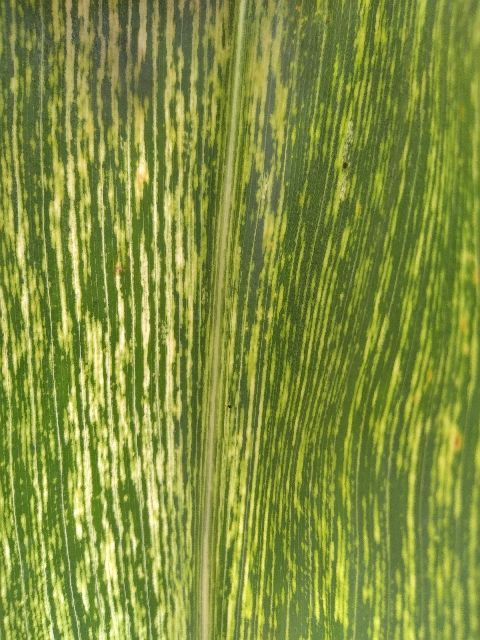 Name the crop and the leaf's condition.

maize, maize streak virus
